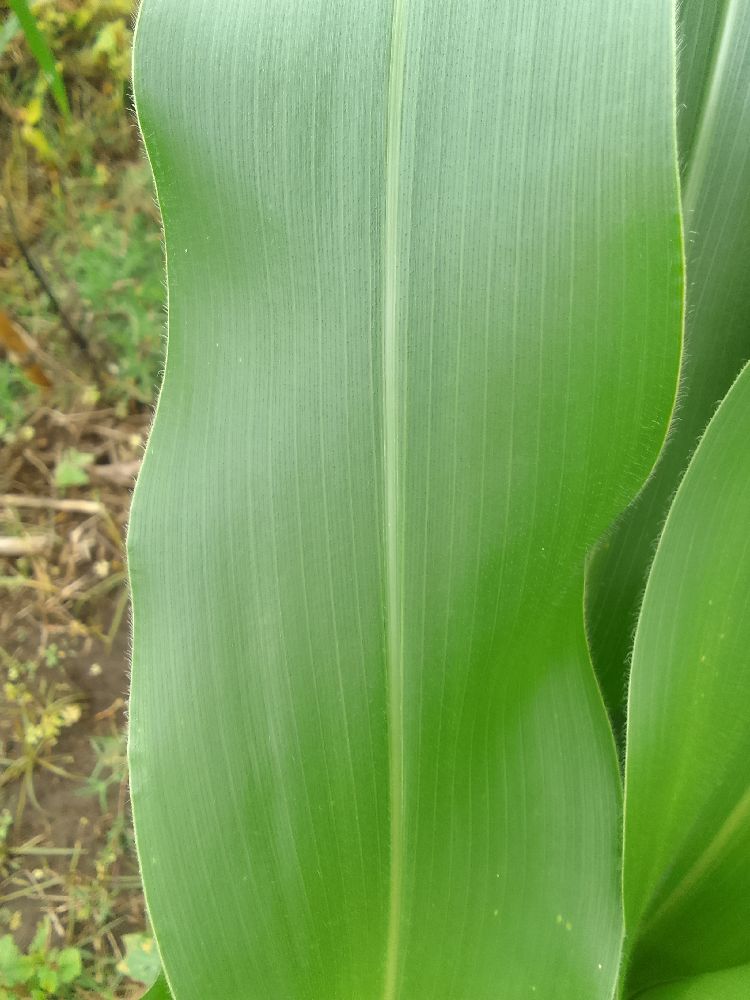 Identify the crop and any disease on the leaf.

maize, healthy
